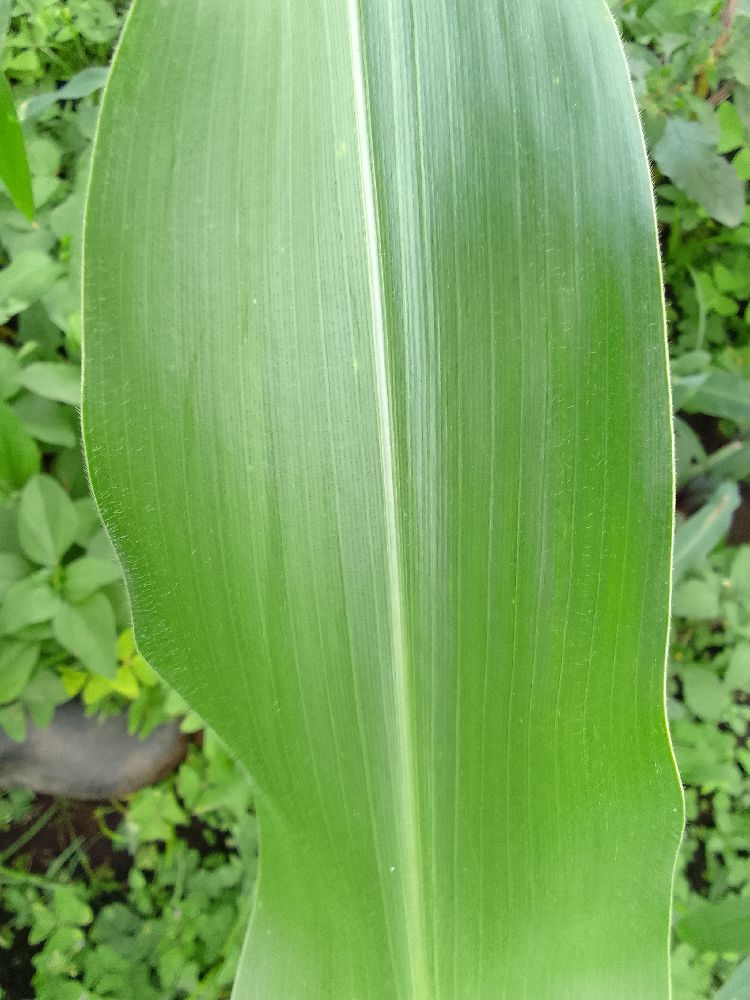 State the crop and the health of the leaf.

maize, healthy
